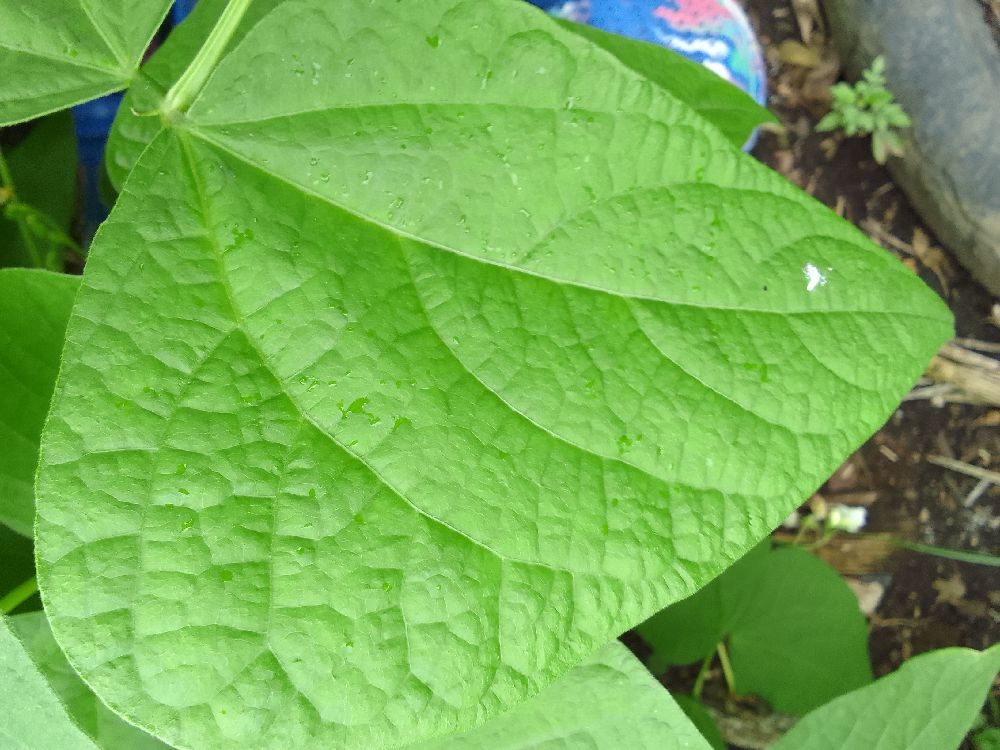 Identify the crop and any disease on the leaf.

common bean, healthy
